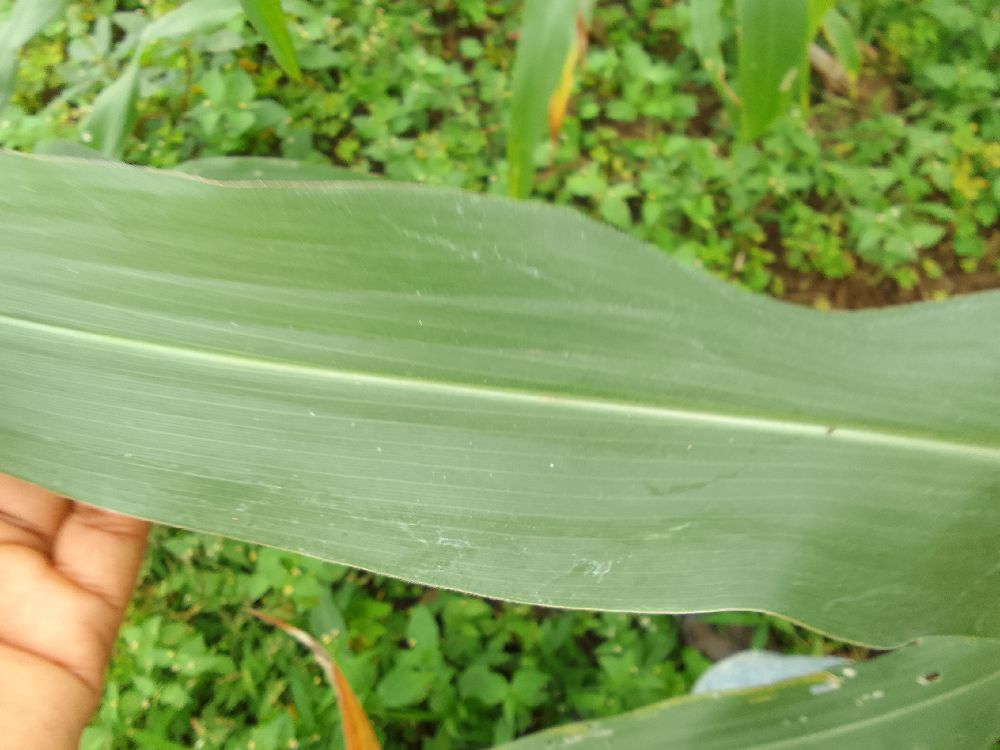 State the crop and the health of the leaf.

maize, healthy
